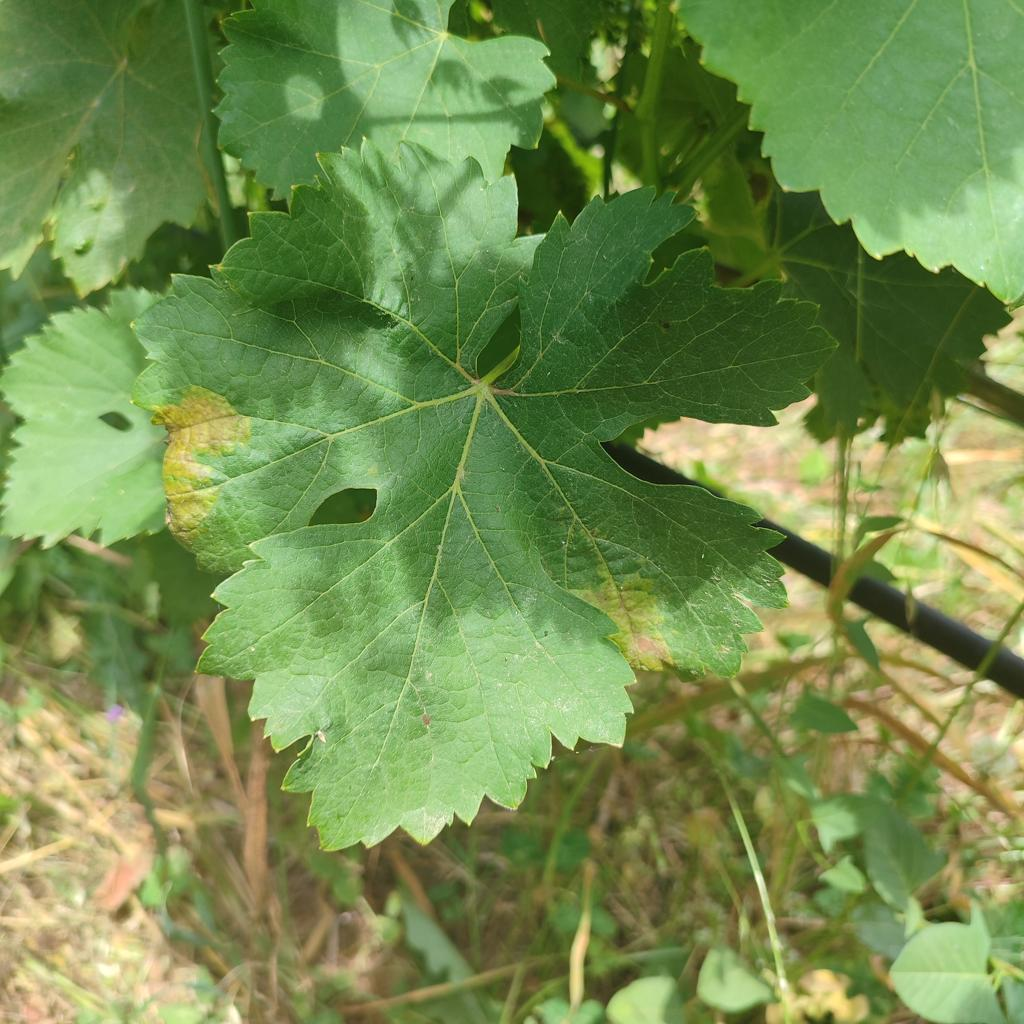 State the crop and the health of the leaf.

grapevine, downy mildew
